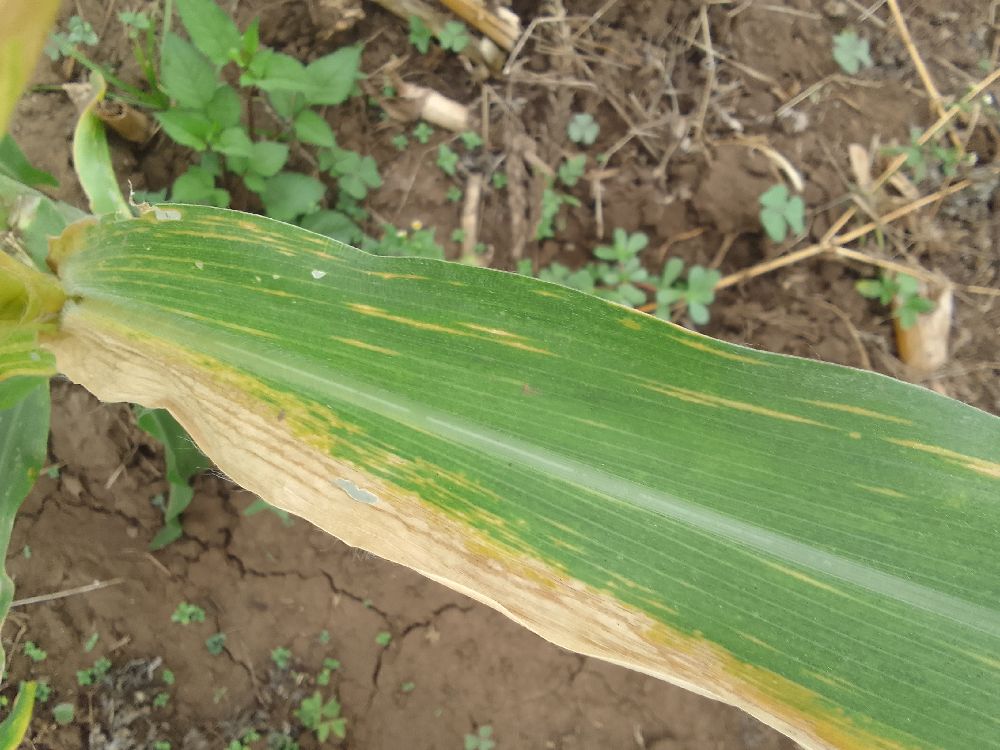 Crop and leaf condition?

maize, maize lethal necrosis
